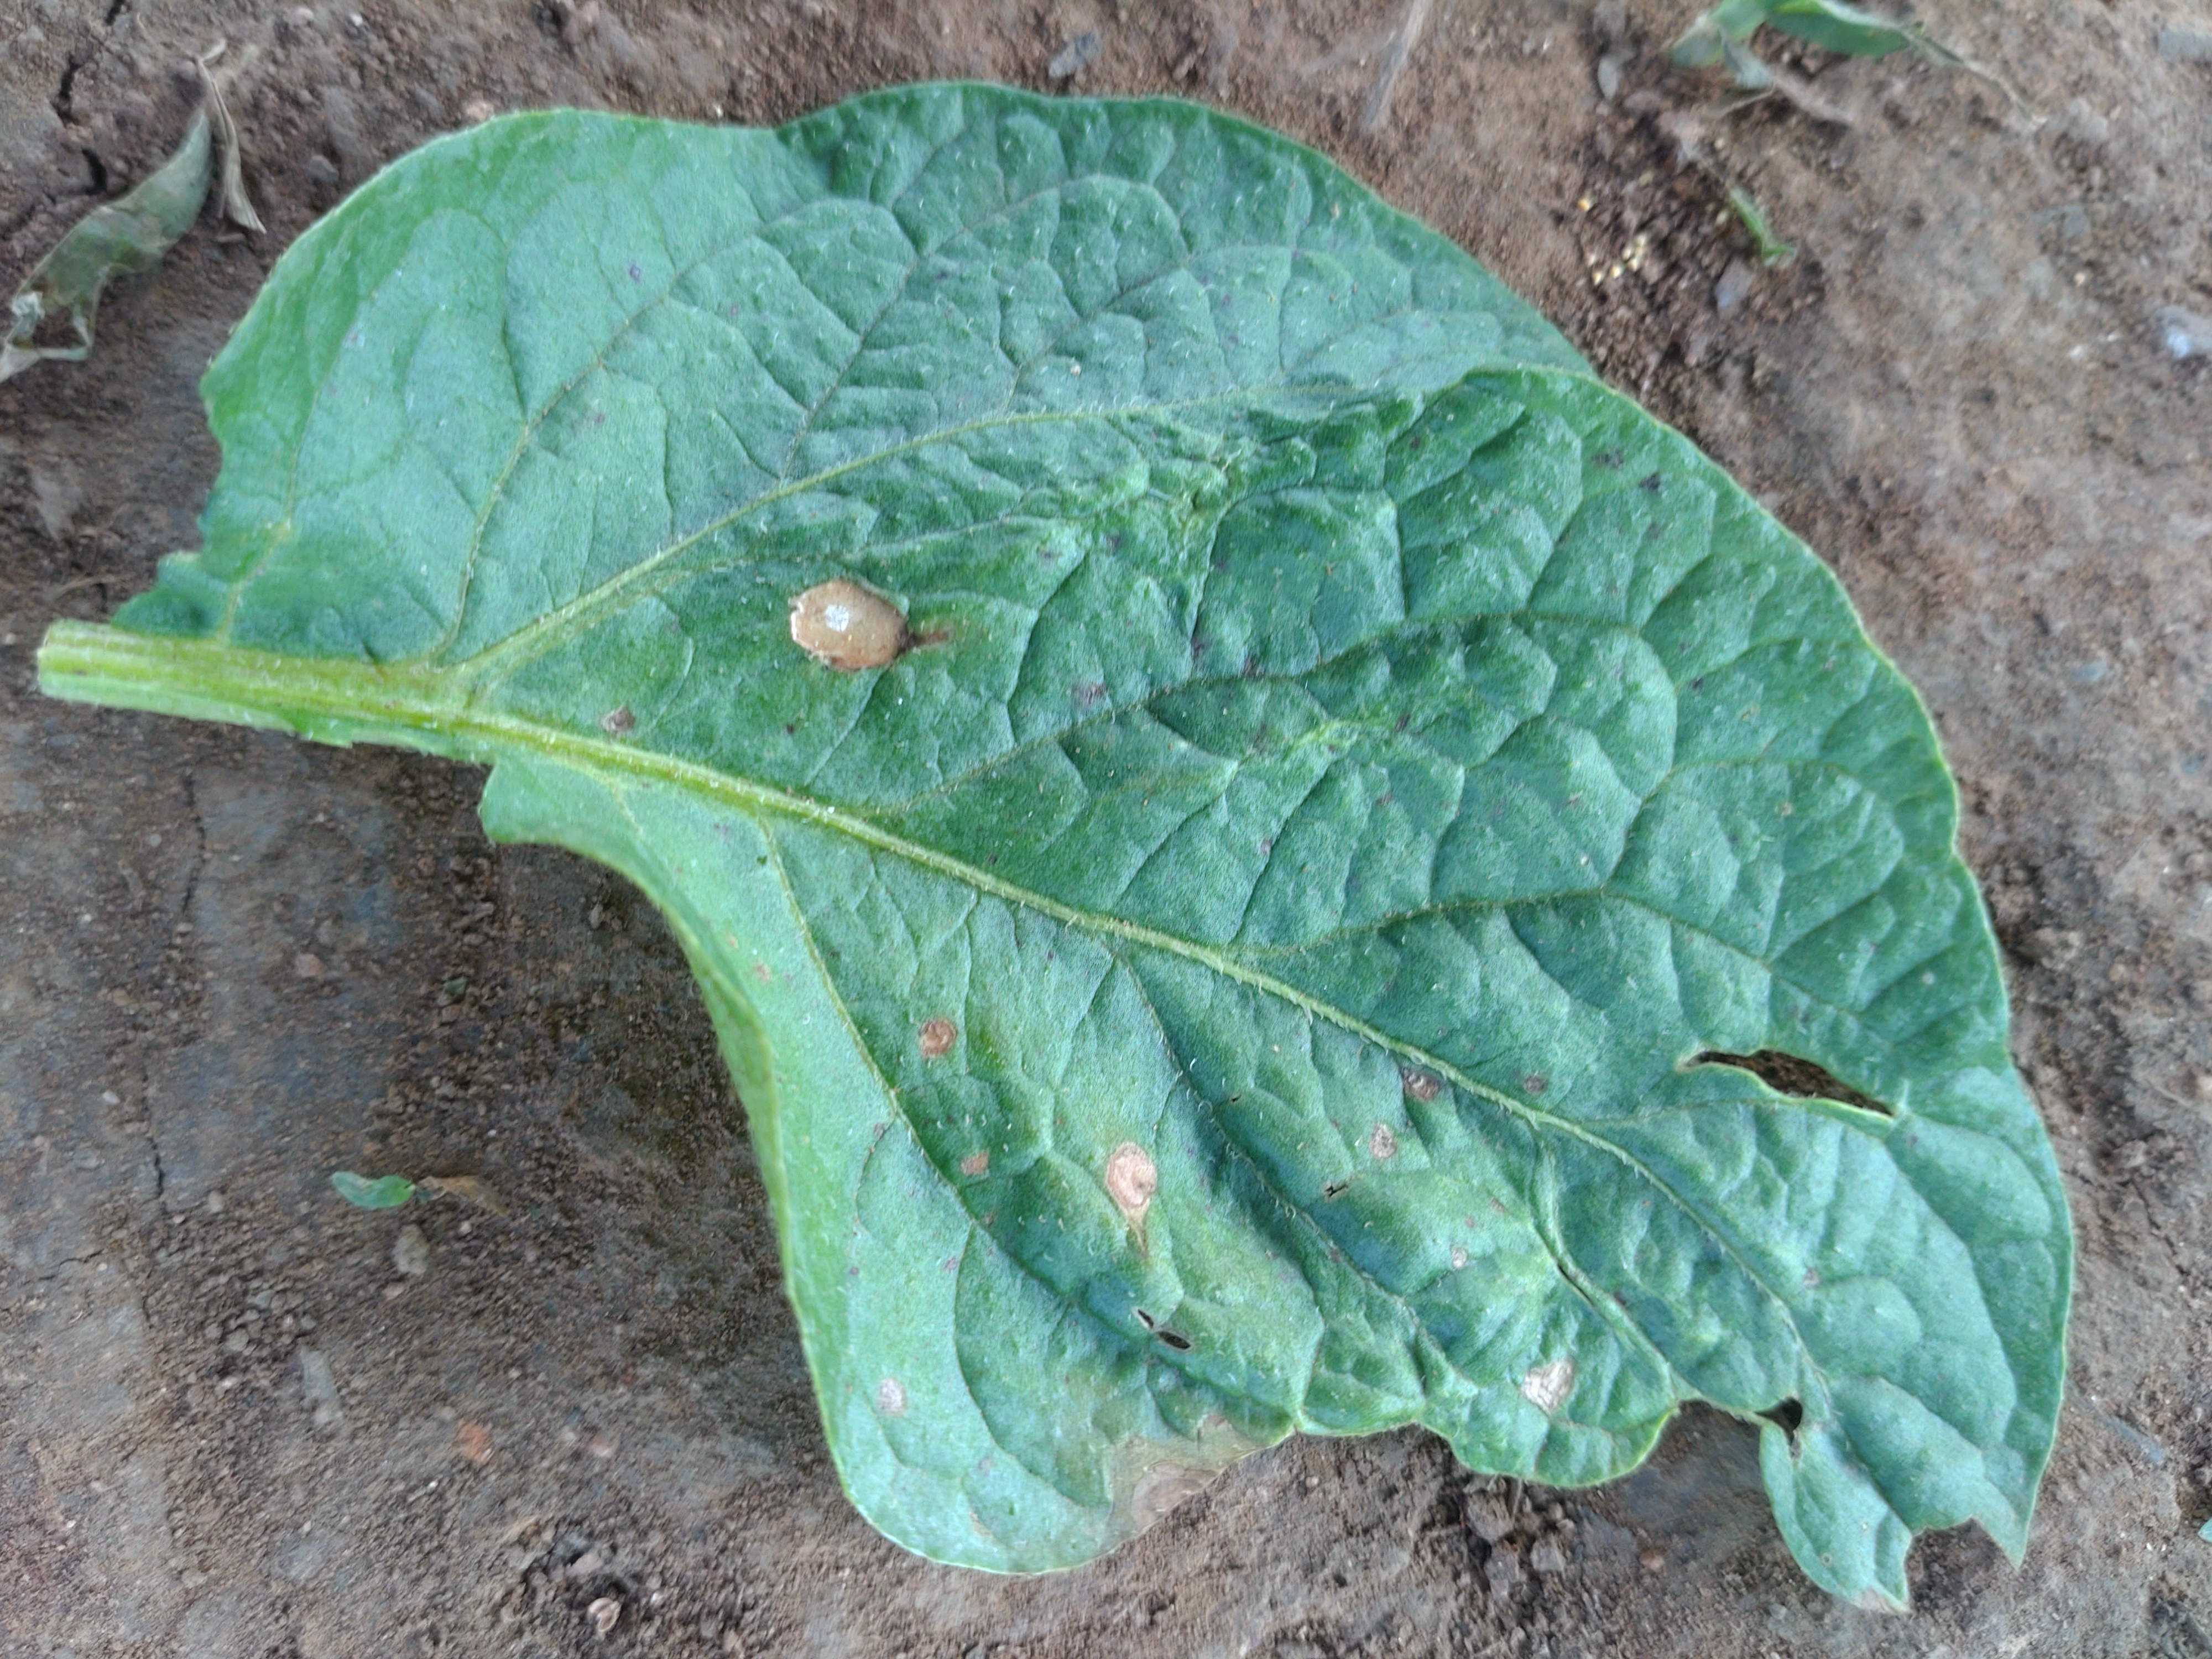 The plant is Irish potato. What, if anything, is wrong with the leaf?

early blight
